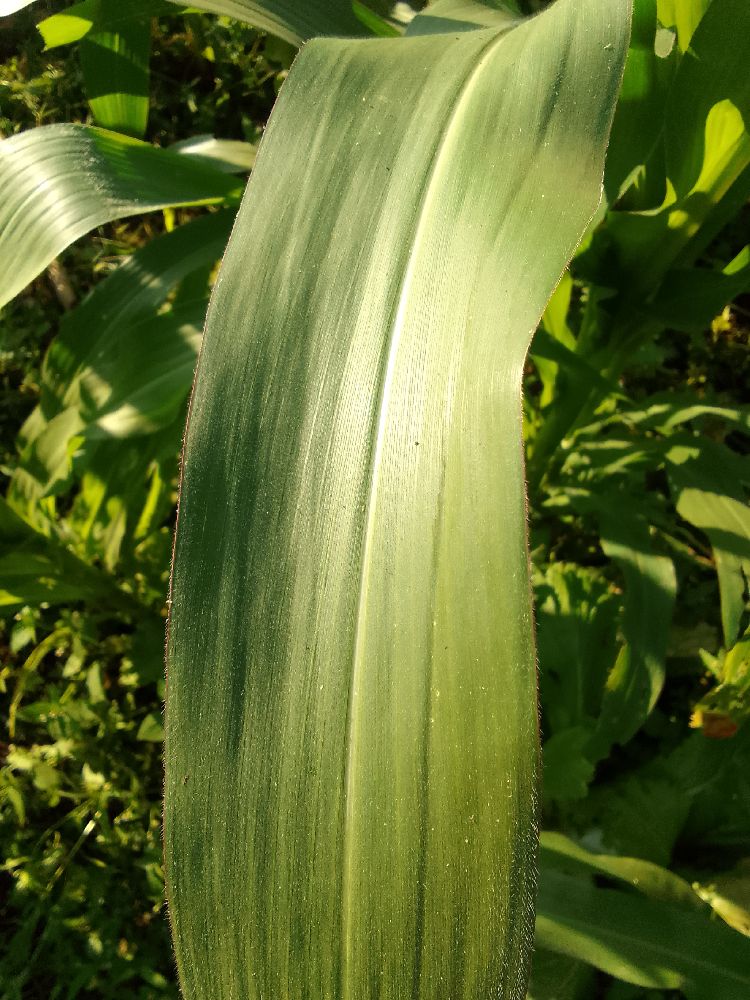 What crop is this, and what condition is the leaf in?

maize, healthy
